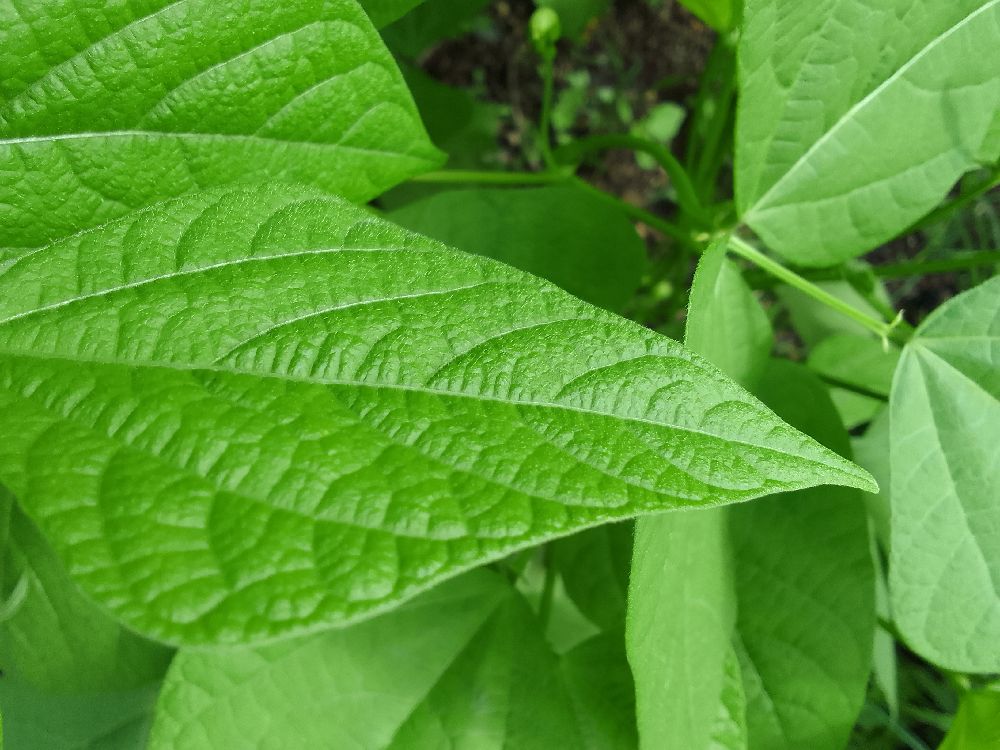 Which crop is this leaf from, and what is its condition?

common bean, healthy
